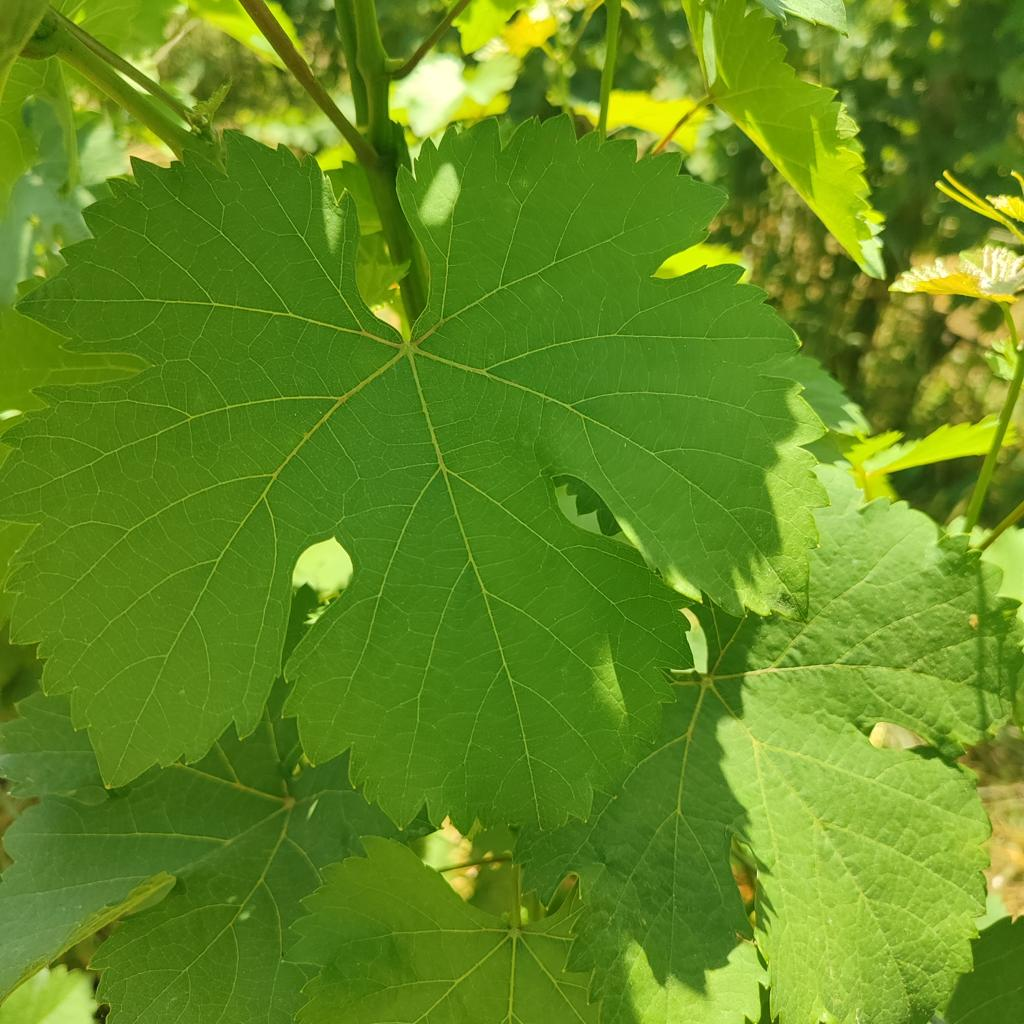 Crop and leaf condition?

grapevine, healthy
